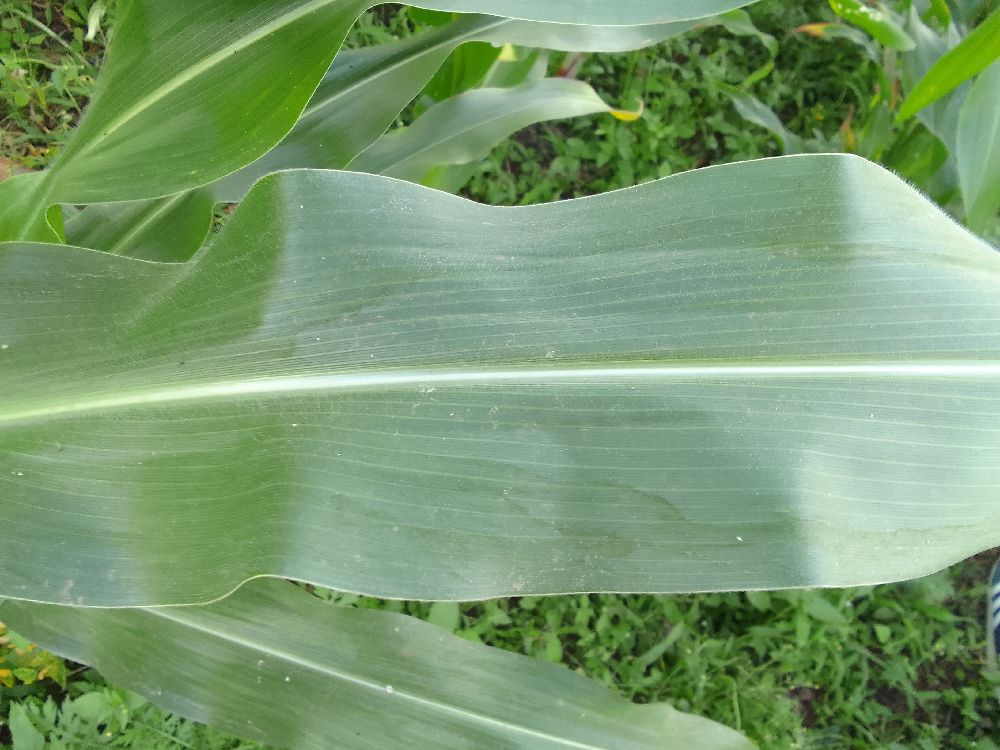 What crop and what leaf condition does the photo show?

maize, healthy
